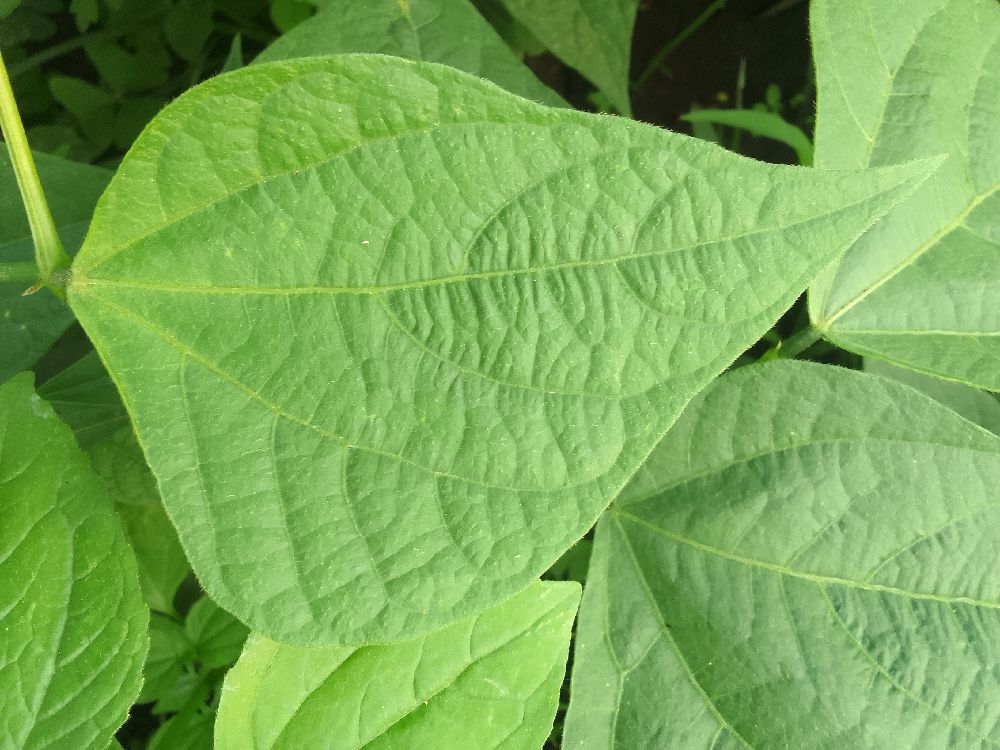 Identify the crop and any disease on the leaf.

common bean, healthy
